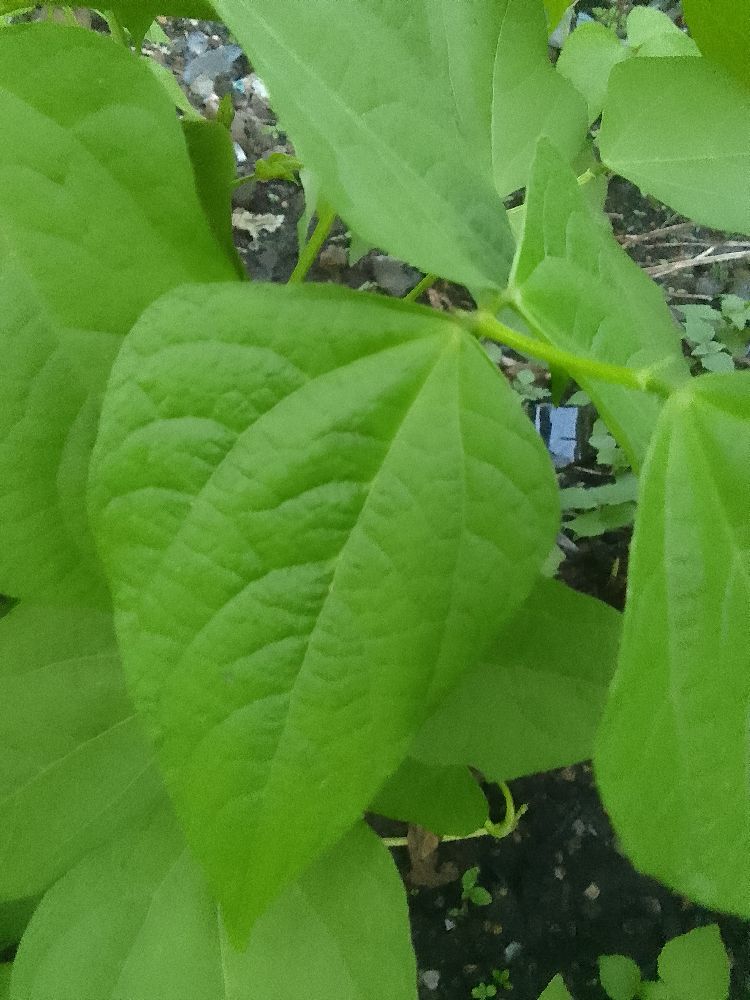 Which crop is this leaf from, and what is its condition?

common bean, healthy
